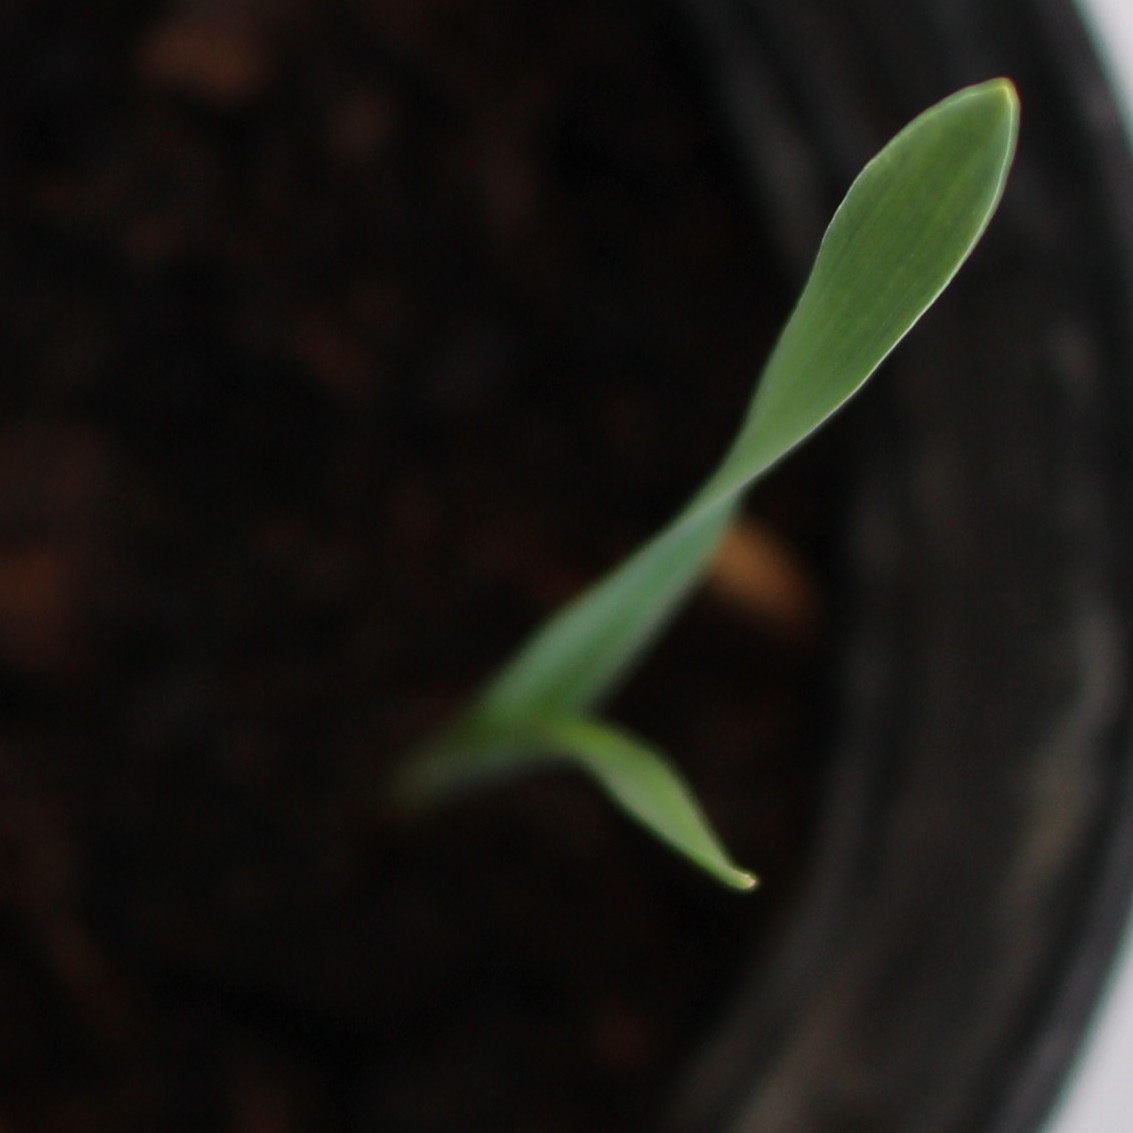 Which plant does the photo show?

Avena sterilis
